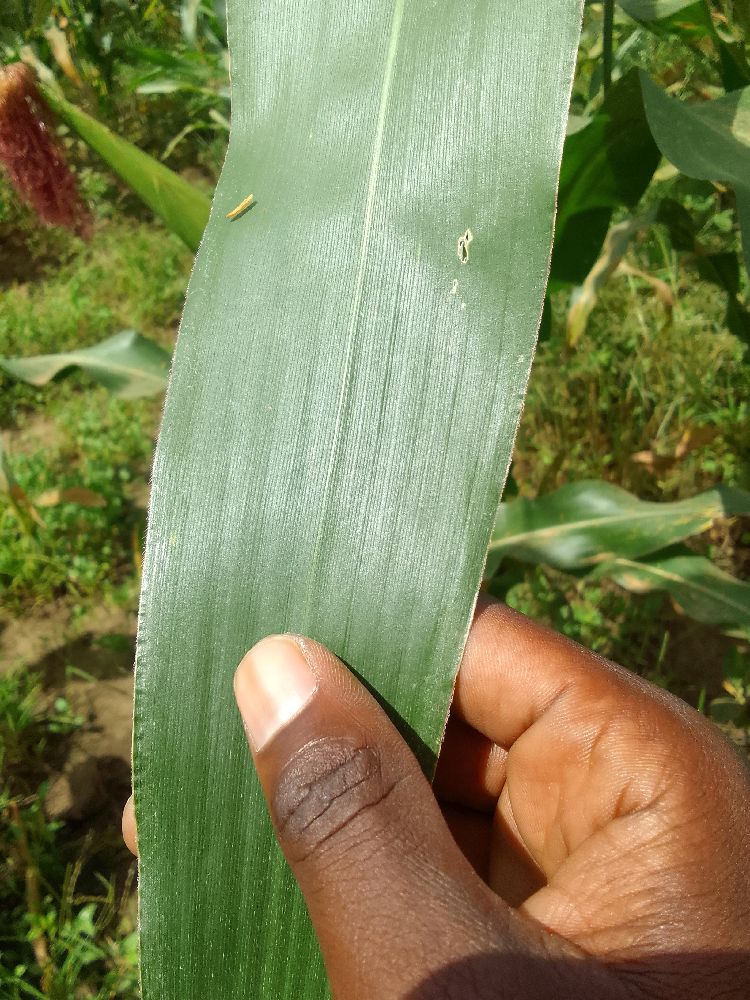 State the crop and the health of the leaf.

maize, healthy
